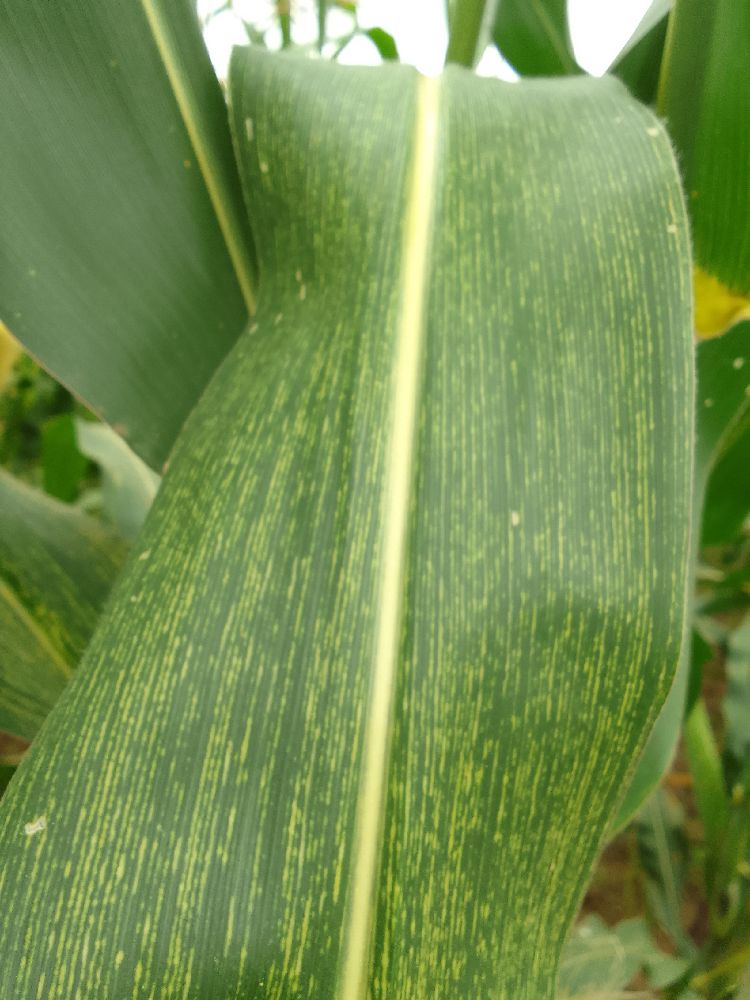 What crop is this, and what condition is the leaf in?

maize, maize streak virus
